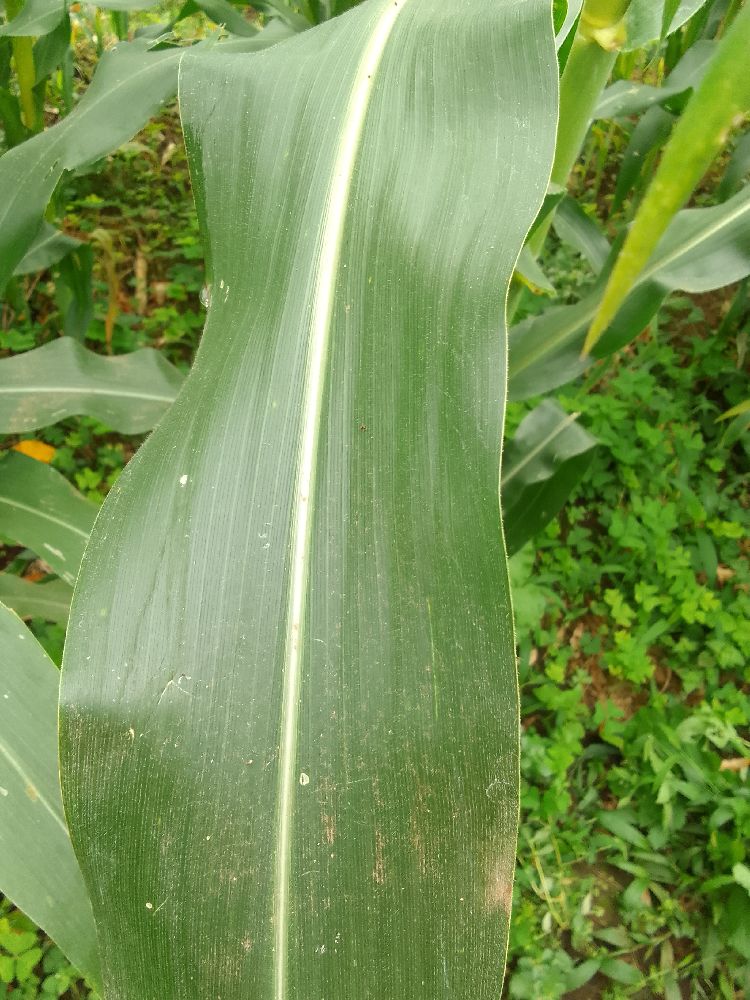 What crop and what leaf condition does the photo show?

maize, healthy
